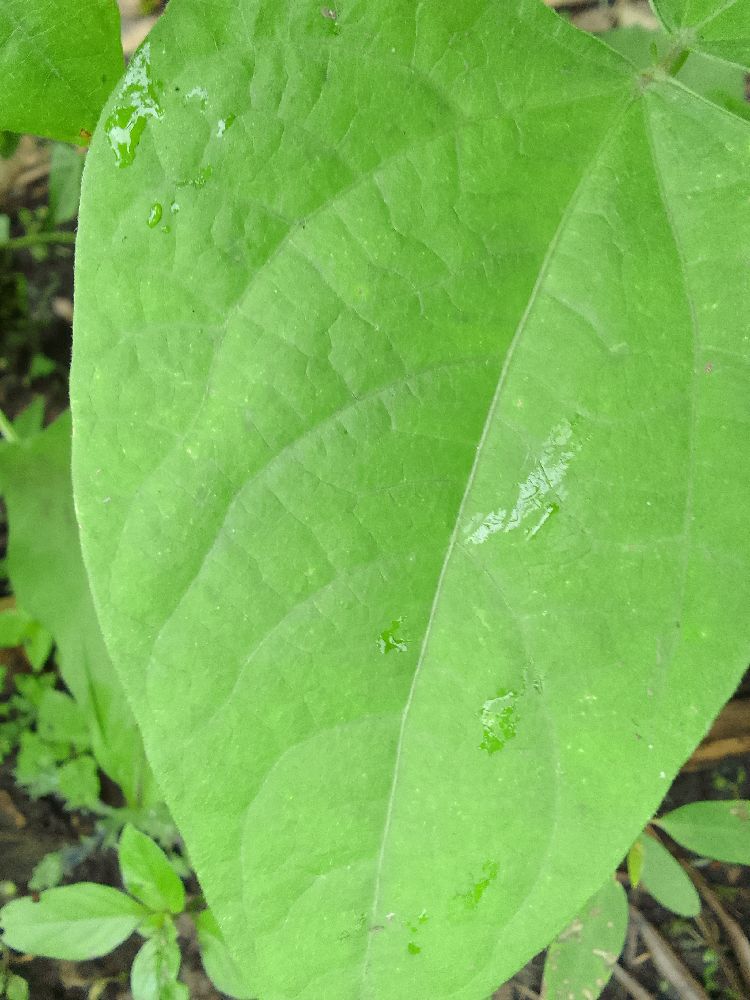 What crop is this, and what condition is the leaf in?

common bean, healthy
